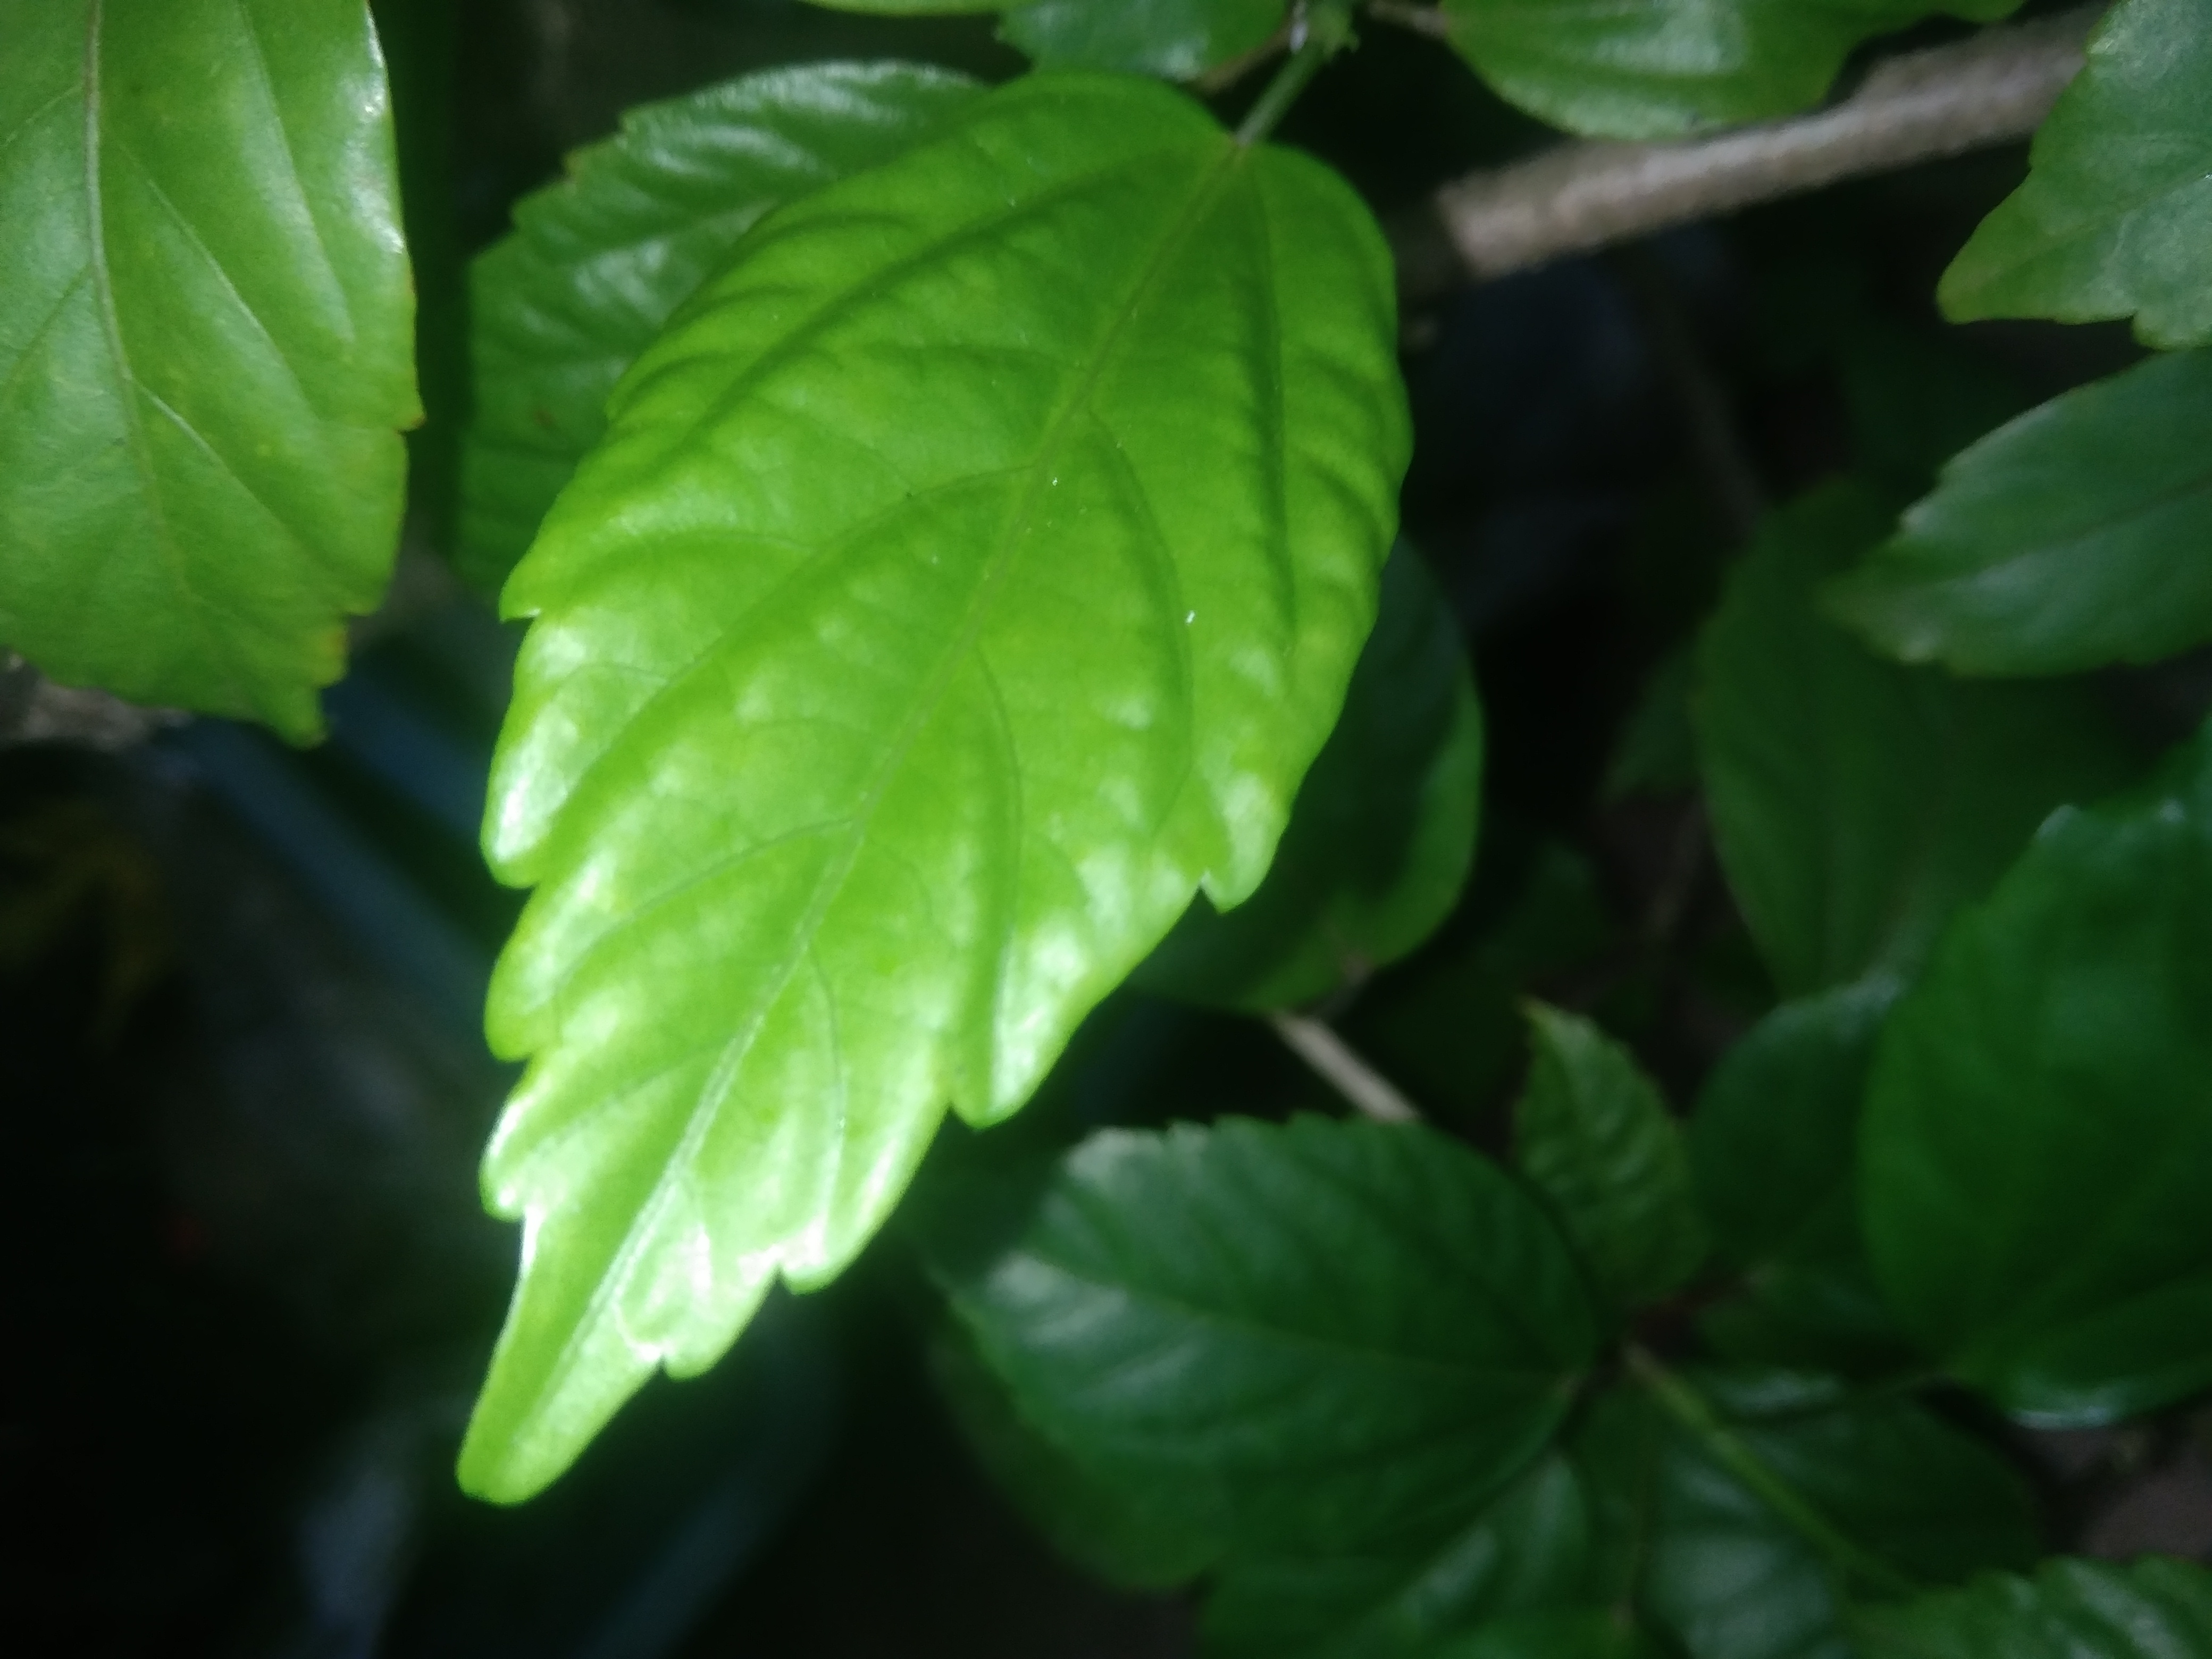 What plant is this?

hibiscus
